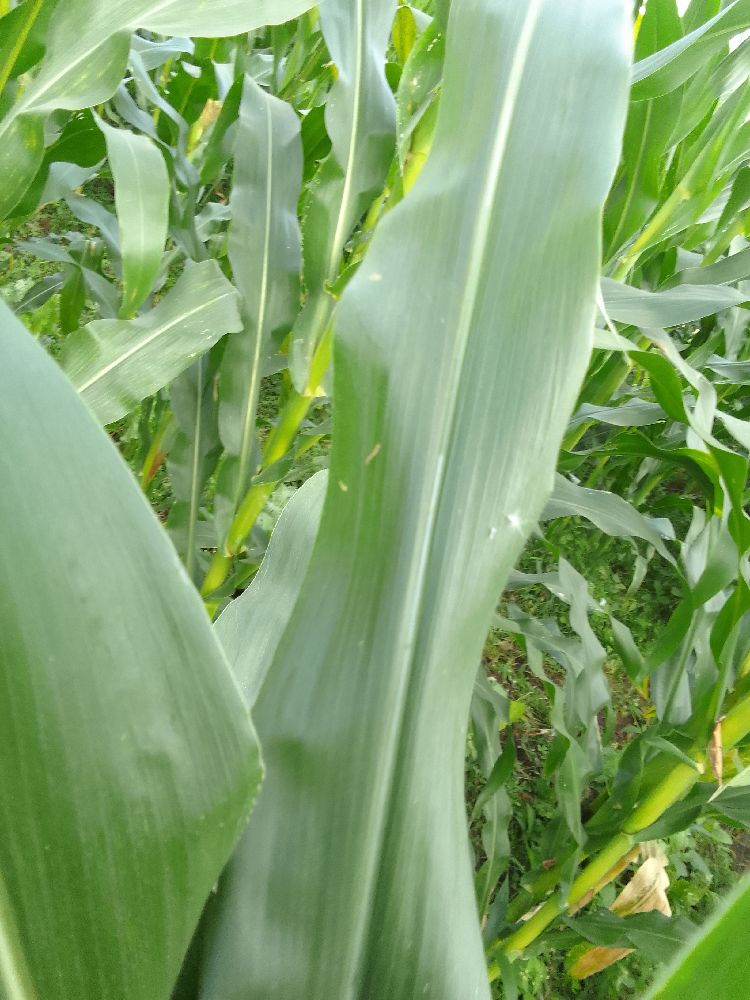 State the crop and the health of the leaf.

maize, healthy
